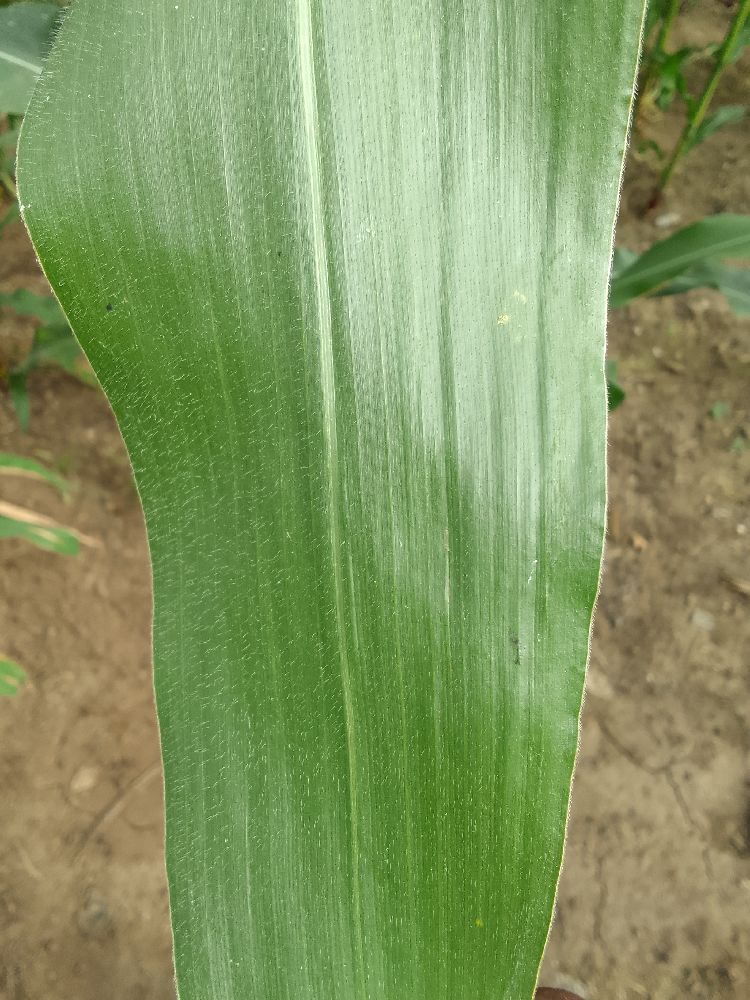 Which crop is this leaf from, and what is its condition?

maize, healthy
